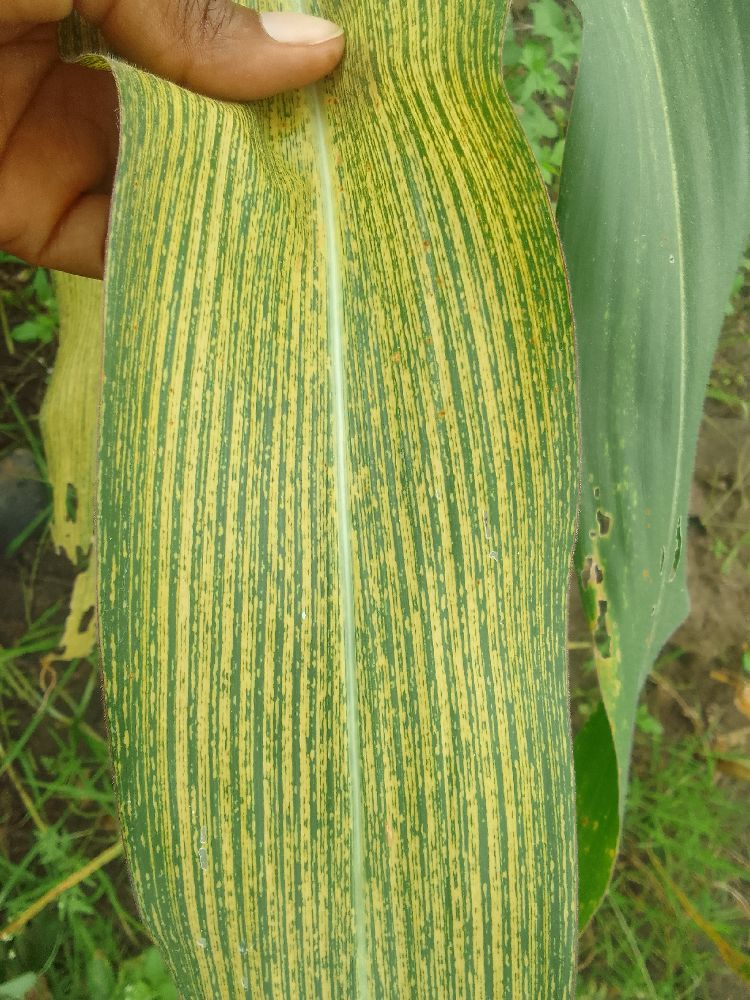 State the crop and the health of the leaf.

maize, maize streak virus
